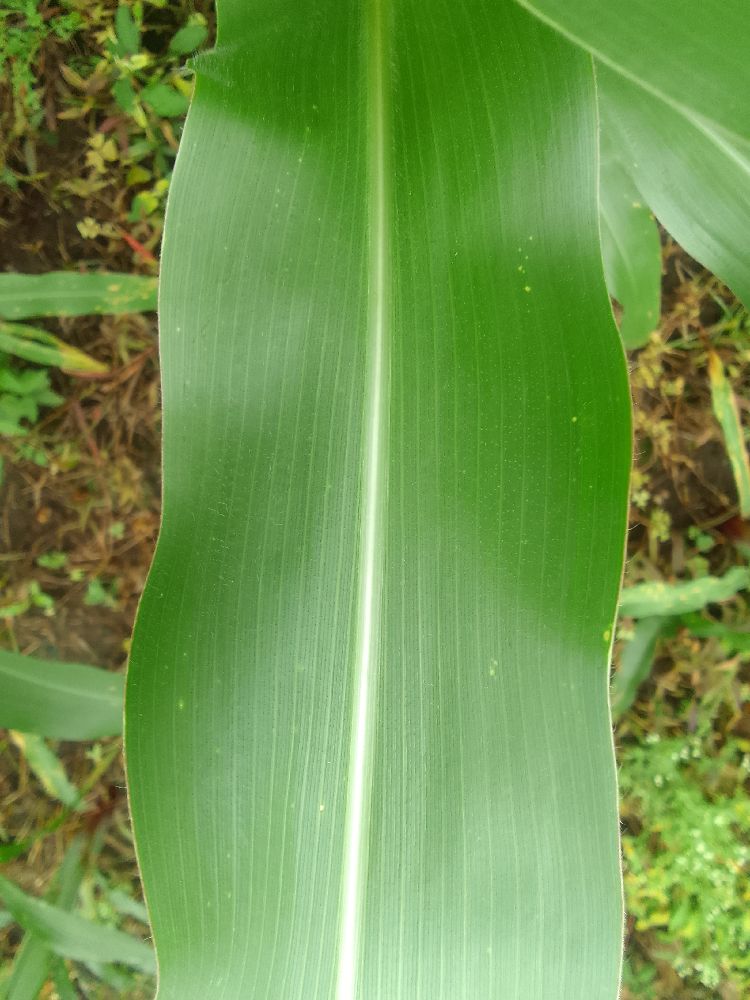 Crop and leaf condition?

maize, healthy
